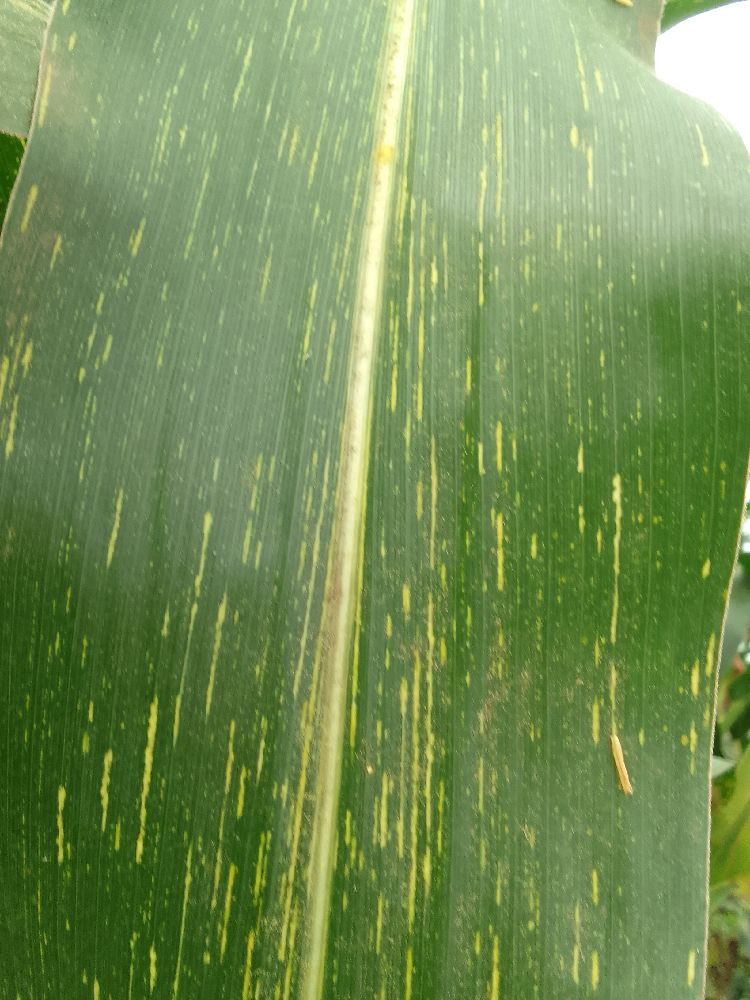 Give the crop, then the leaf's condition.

maize, maize streak virus
